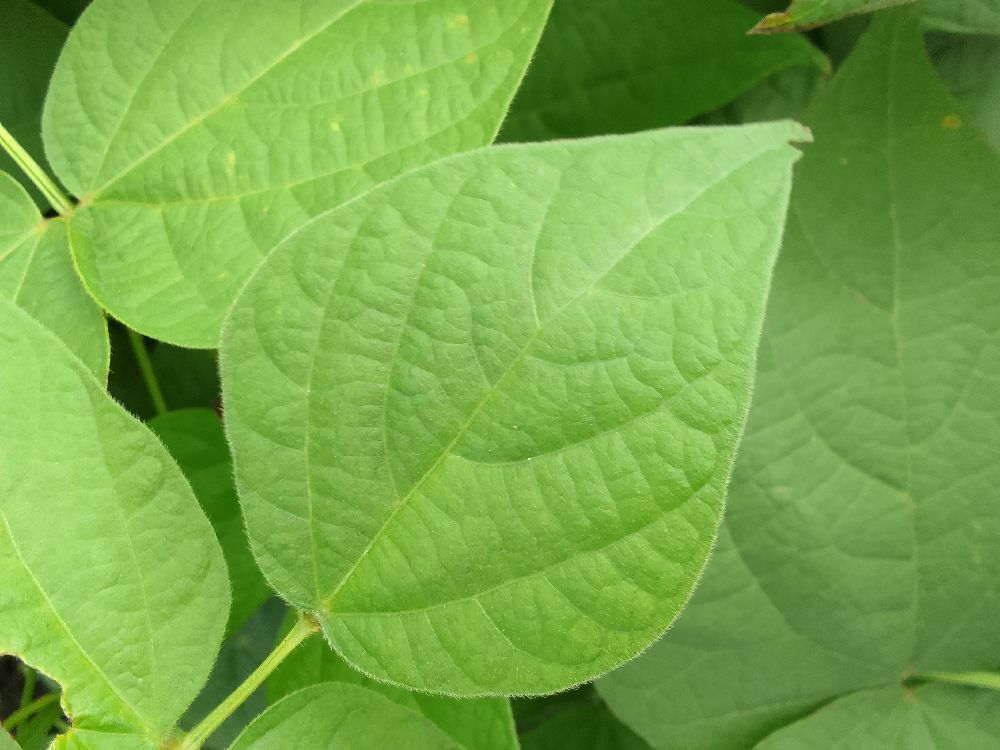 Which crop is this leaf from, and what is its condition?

common bean, healthy
